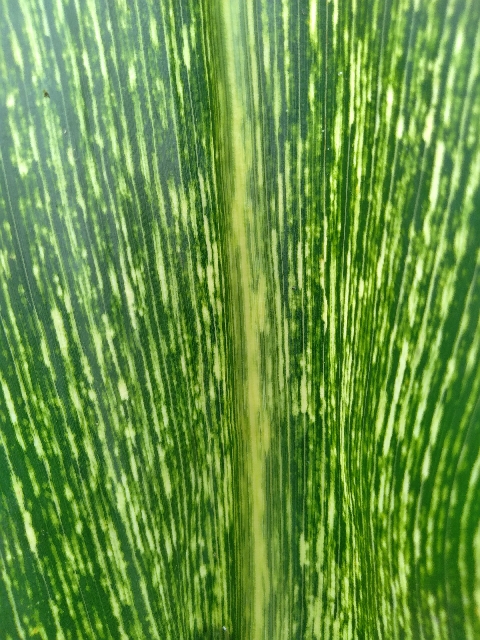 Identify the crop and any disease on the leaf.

maize, maize streak virus
